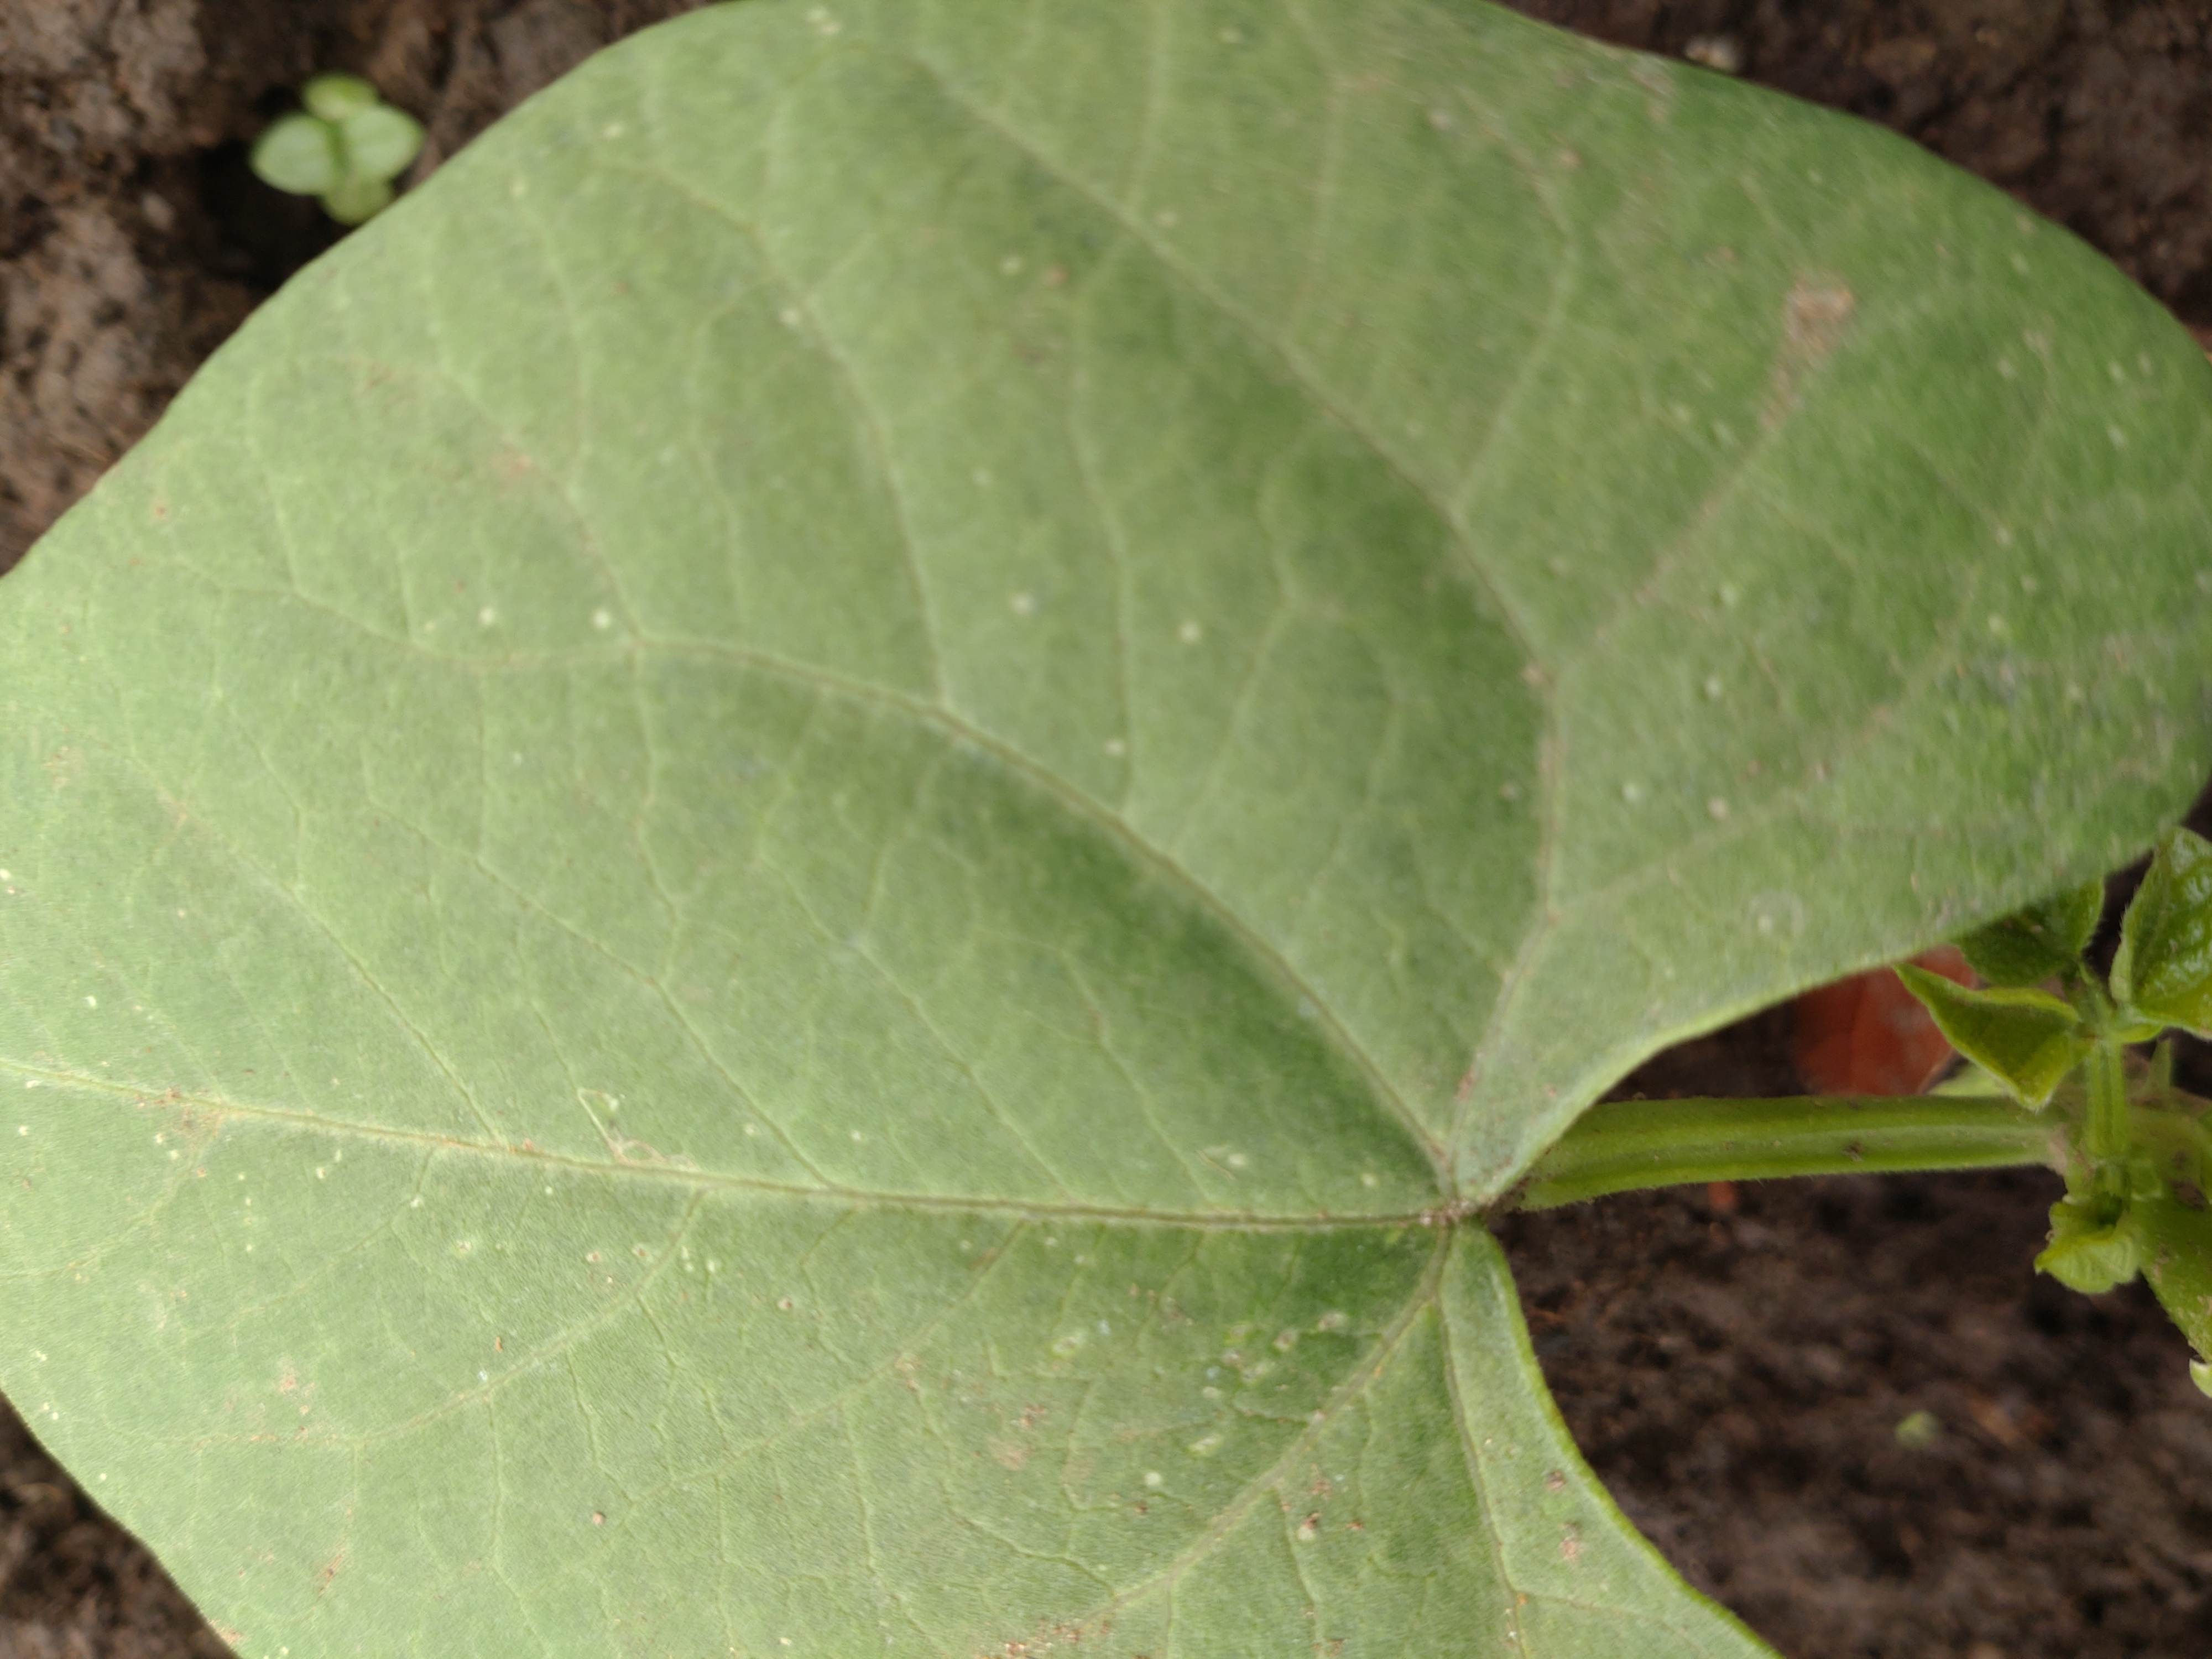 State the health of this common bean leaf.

healthy
